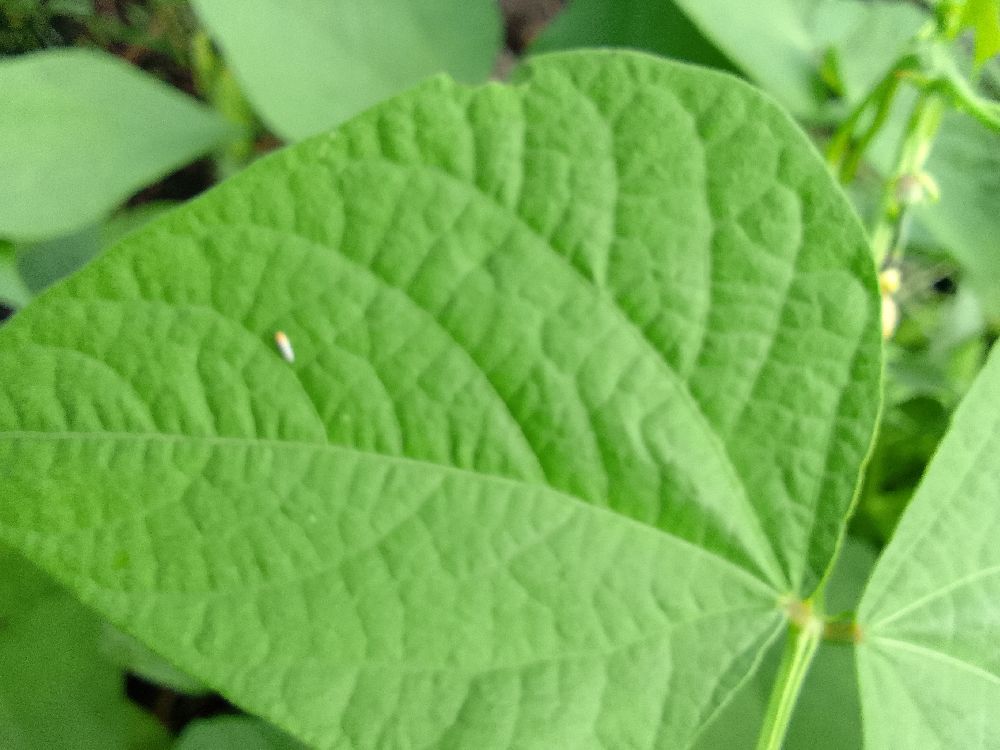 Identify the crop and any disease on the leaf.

common bean, healthy
